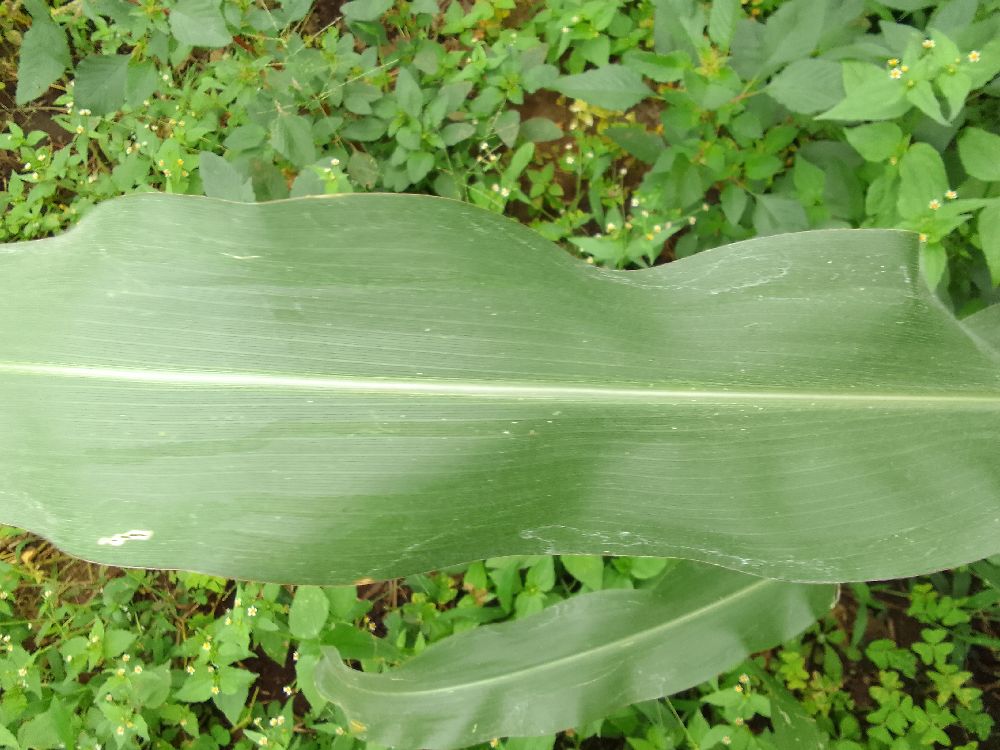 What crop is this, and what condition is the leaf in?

maize, healthy
